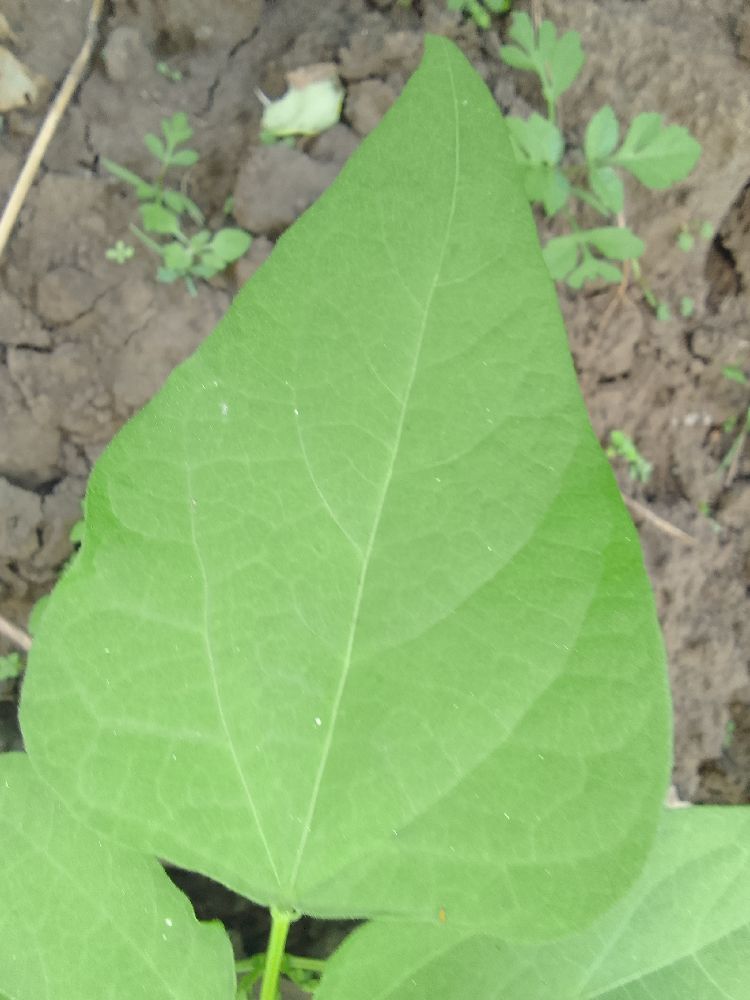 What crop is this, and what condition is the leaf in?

common bean, healthy
